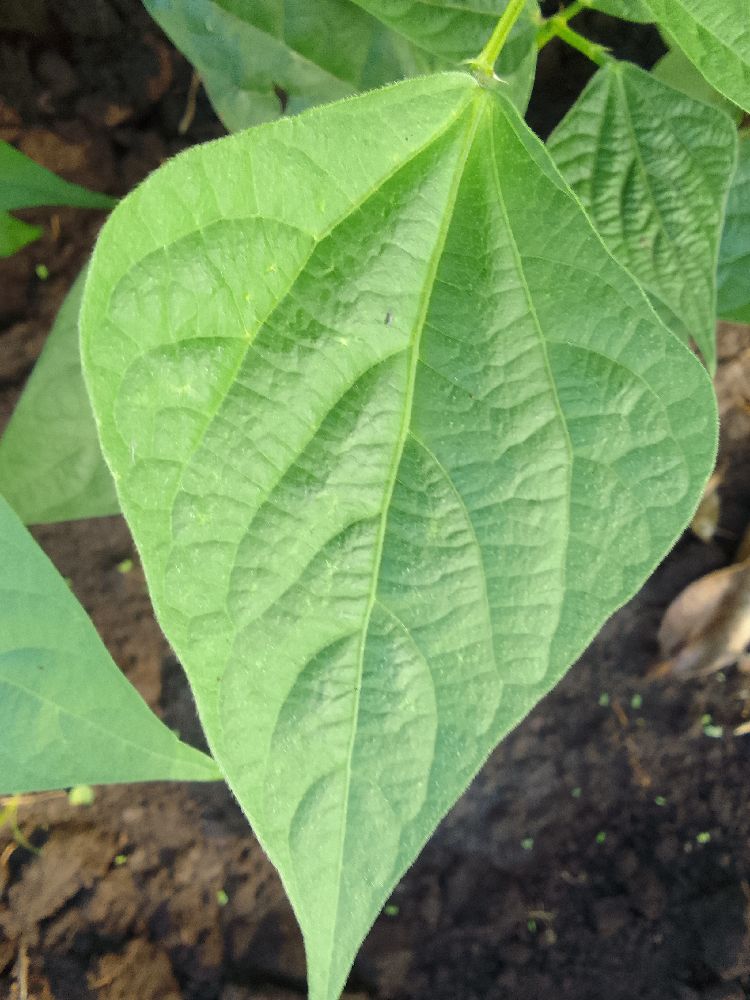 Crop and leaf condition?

common bean, healthy
